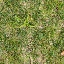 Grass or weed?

grass
